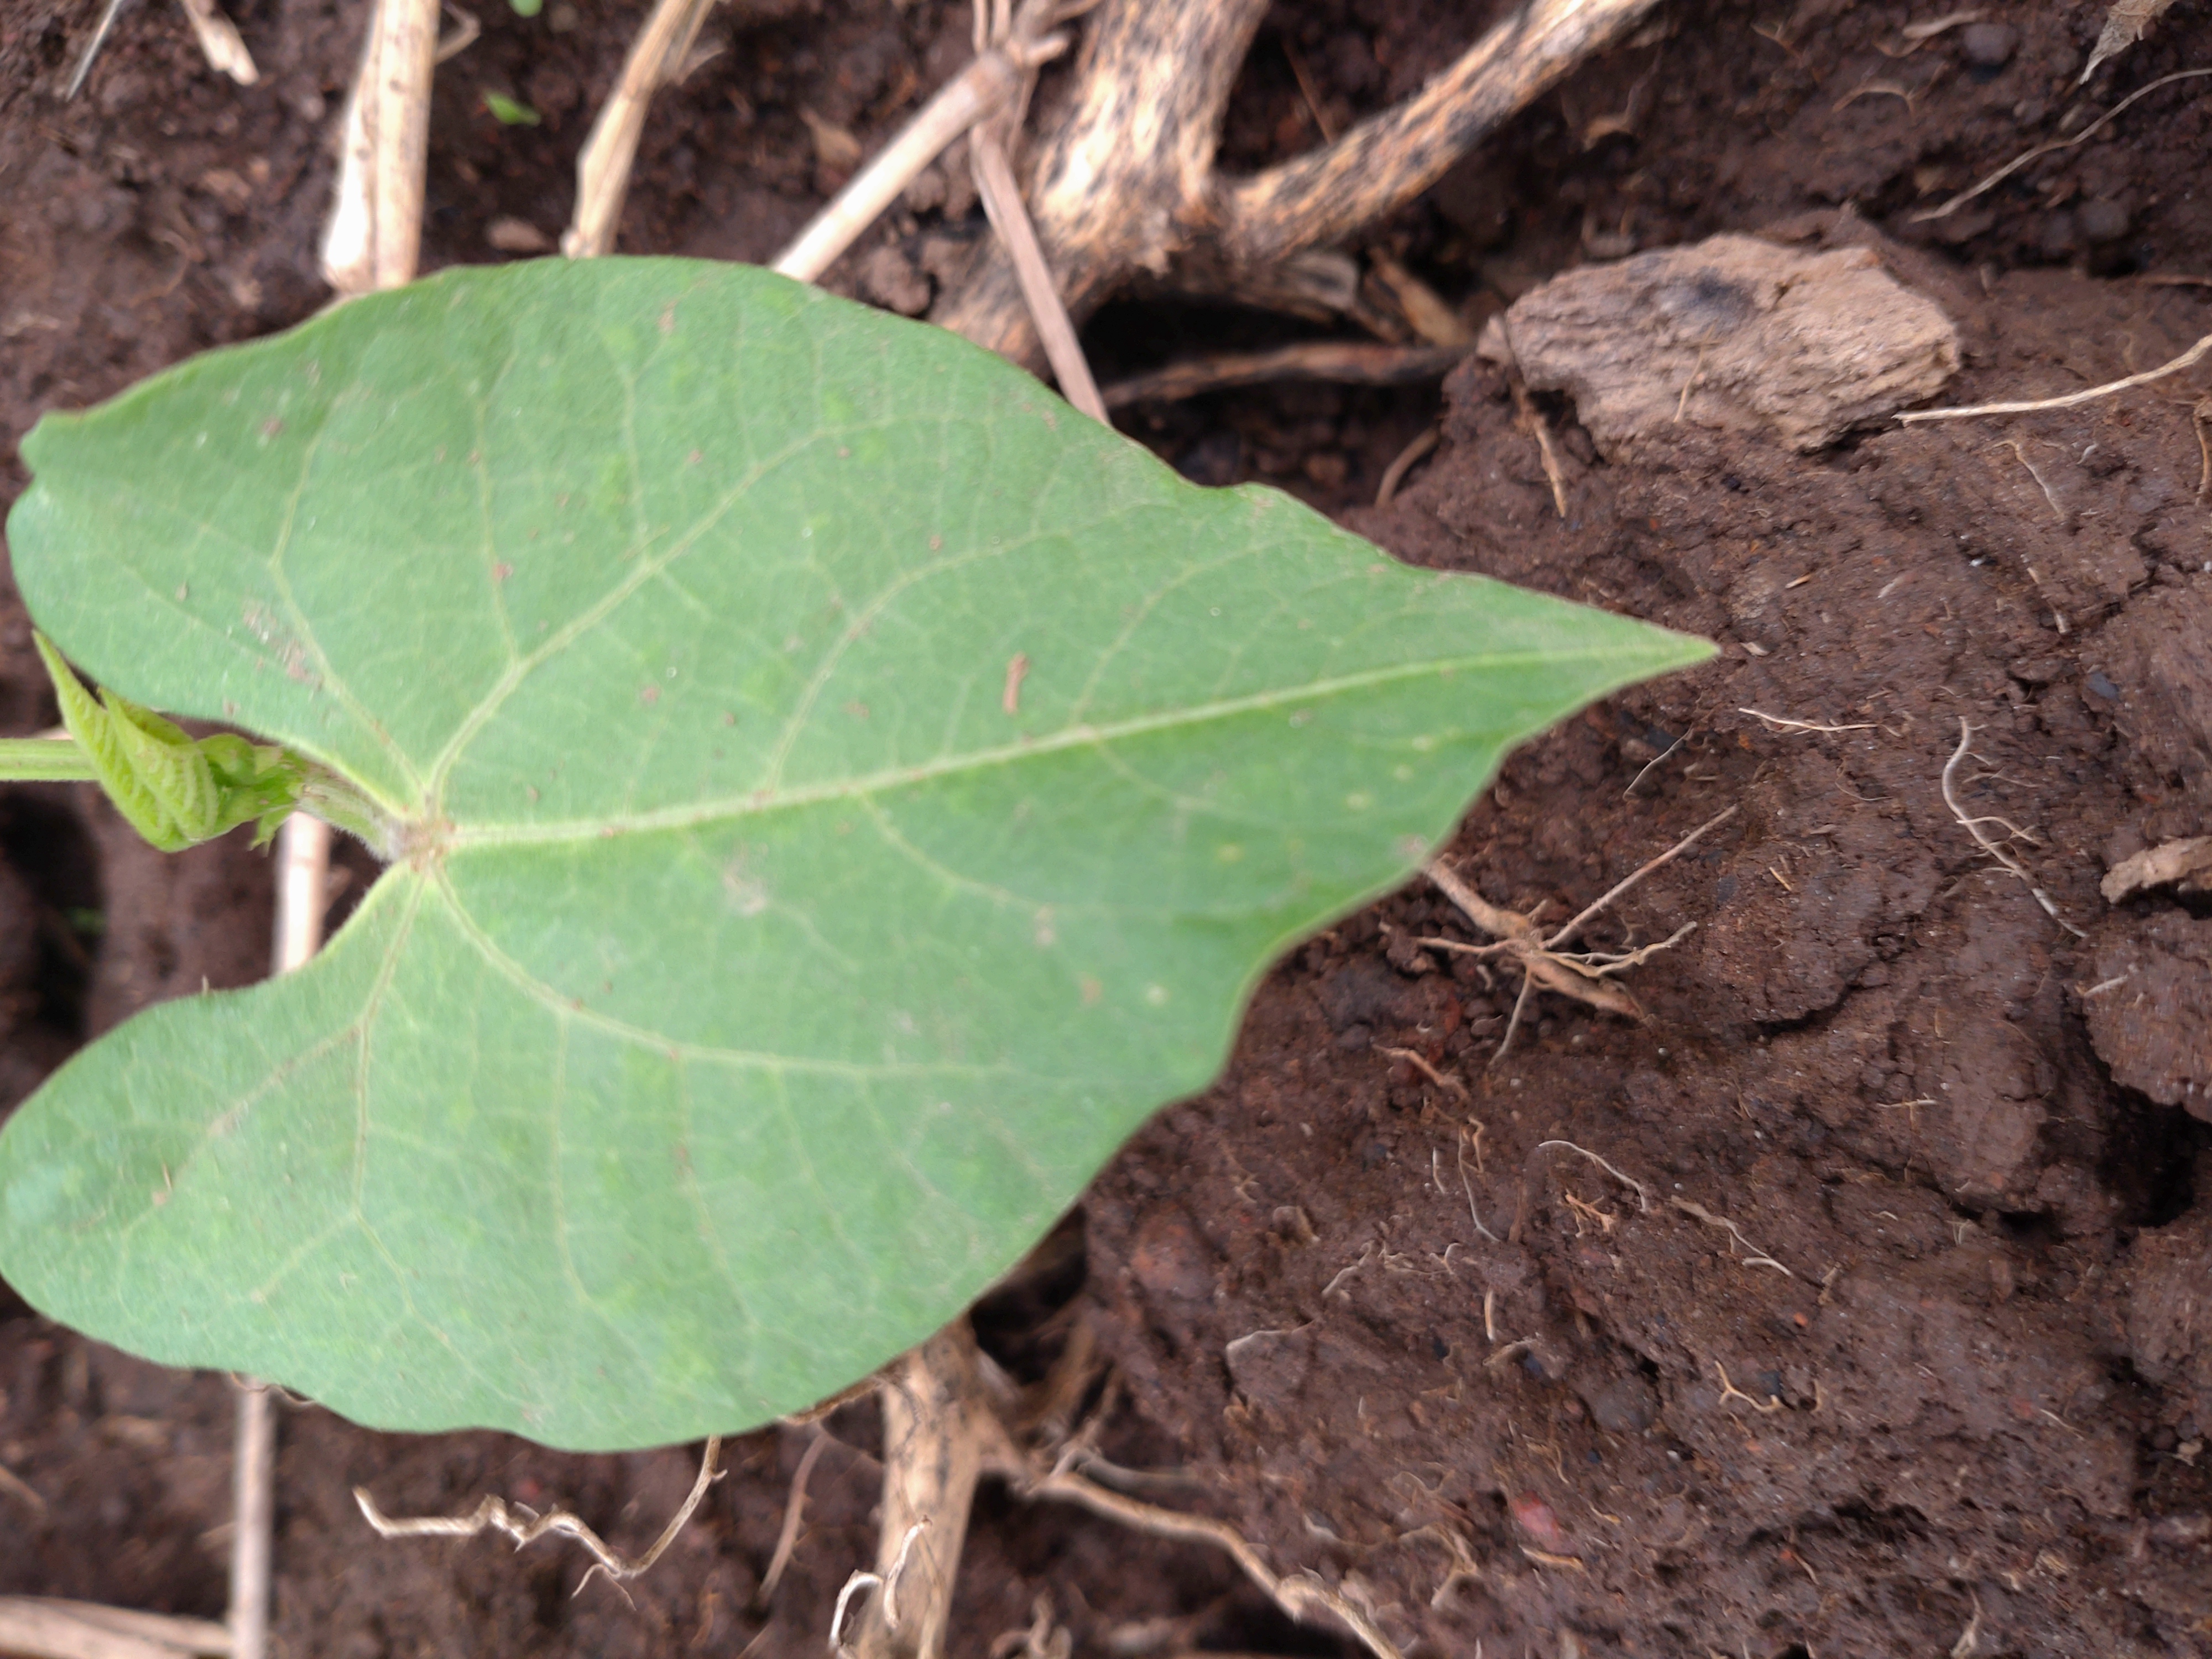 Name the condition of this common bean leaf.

healthy
